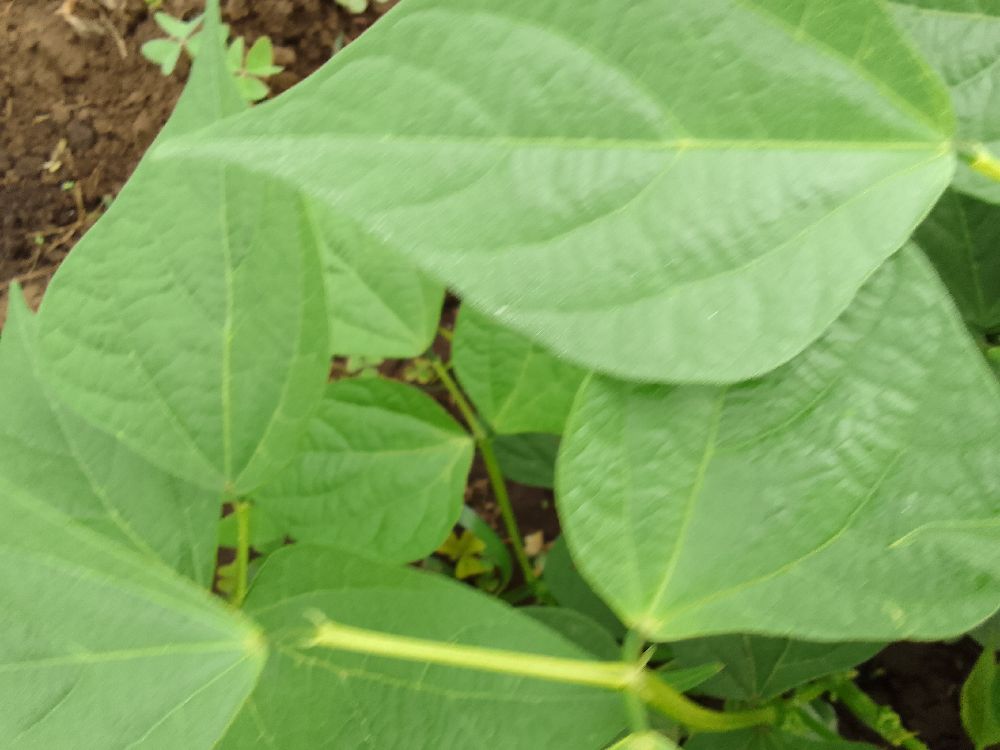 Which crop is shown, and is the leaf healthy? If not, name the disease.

common bean, healthy
